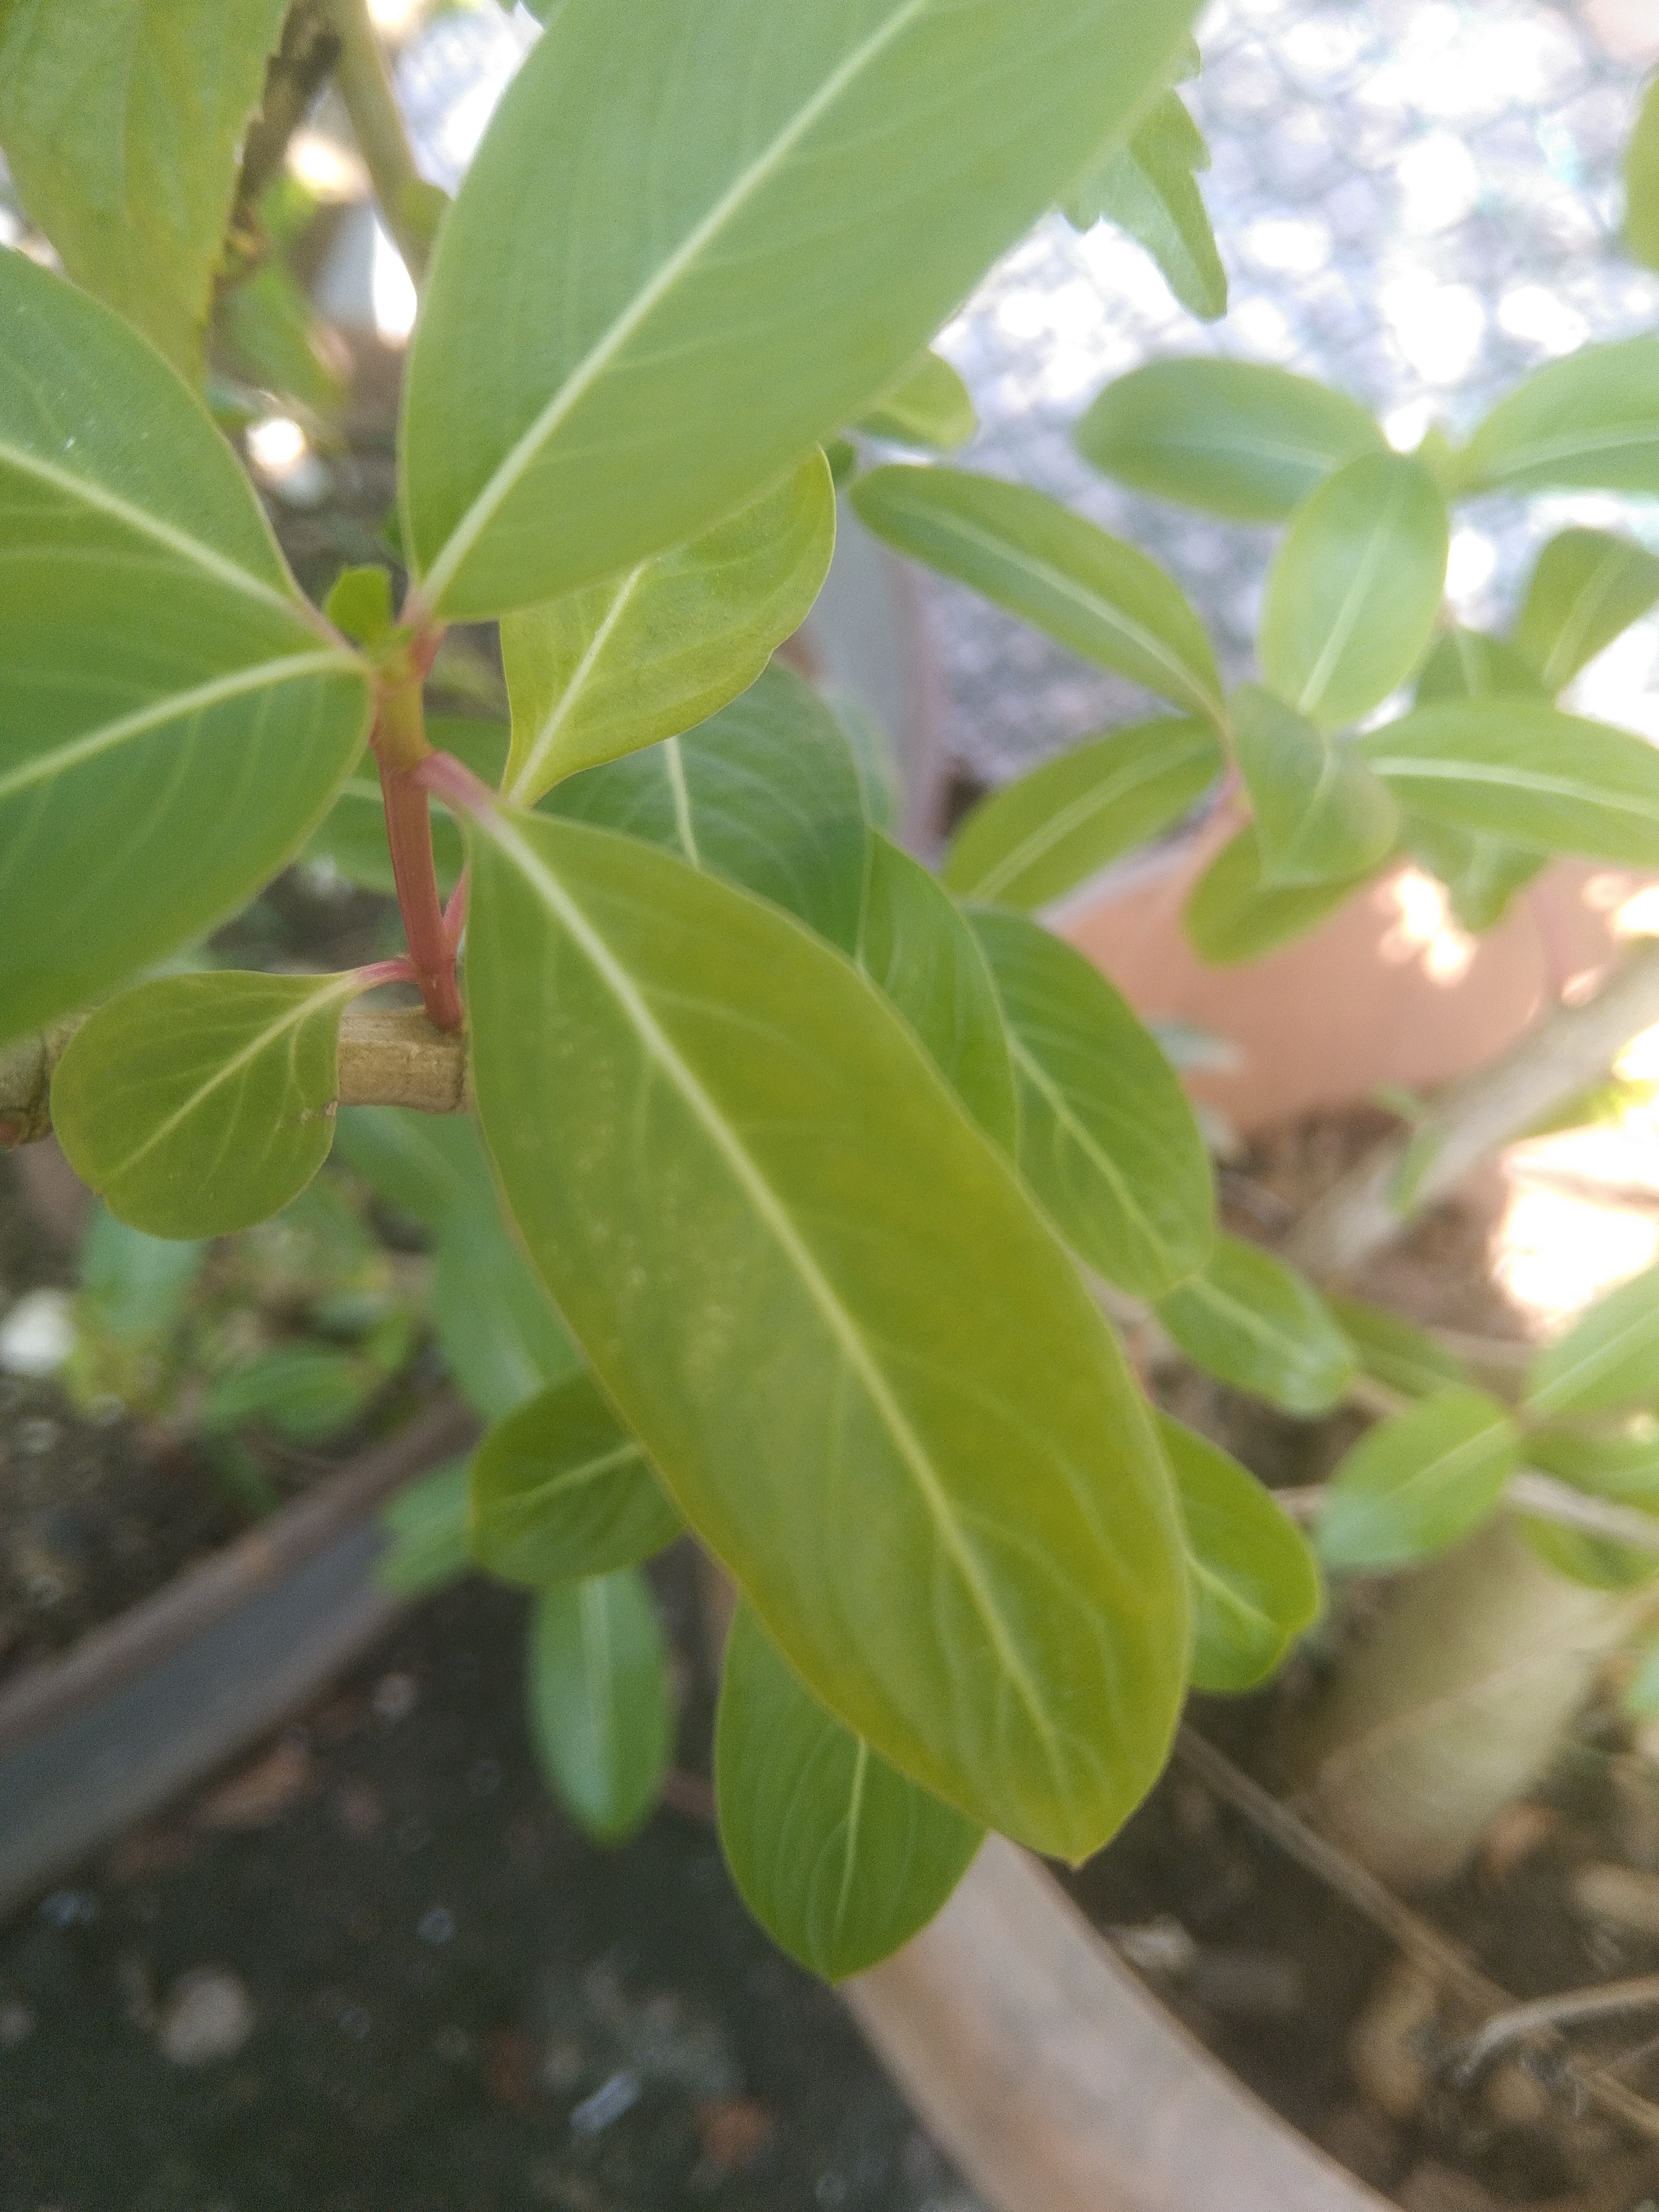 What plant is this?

rose periwinkle
